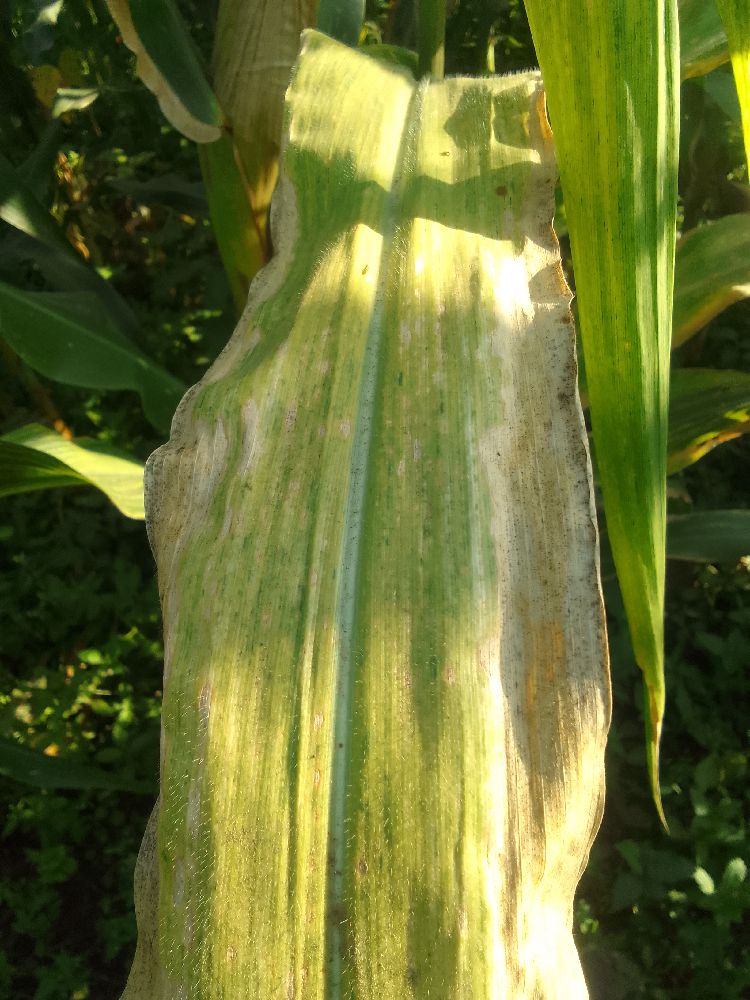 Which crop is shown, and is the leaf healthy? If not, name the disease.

maize, maize lethal necrosis
